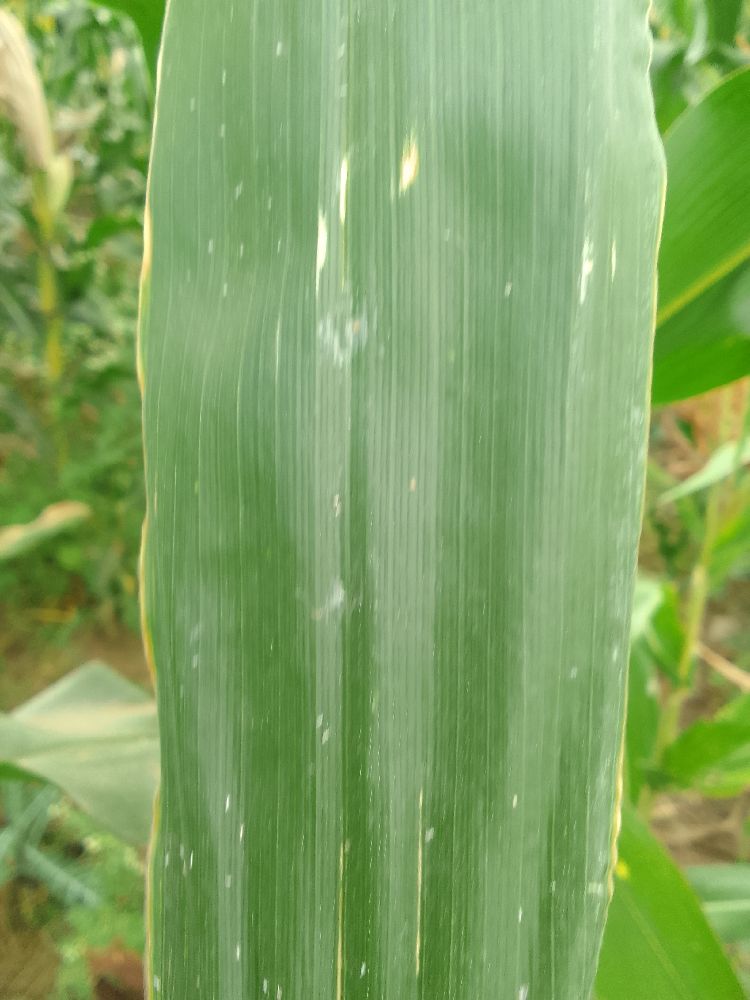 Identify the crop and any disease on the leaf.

maize, healthy
